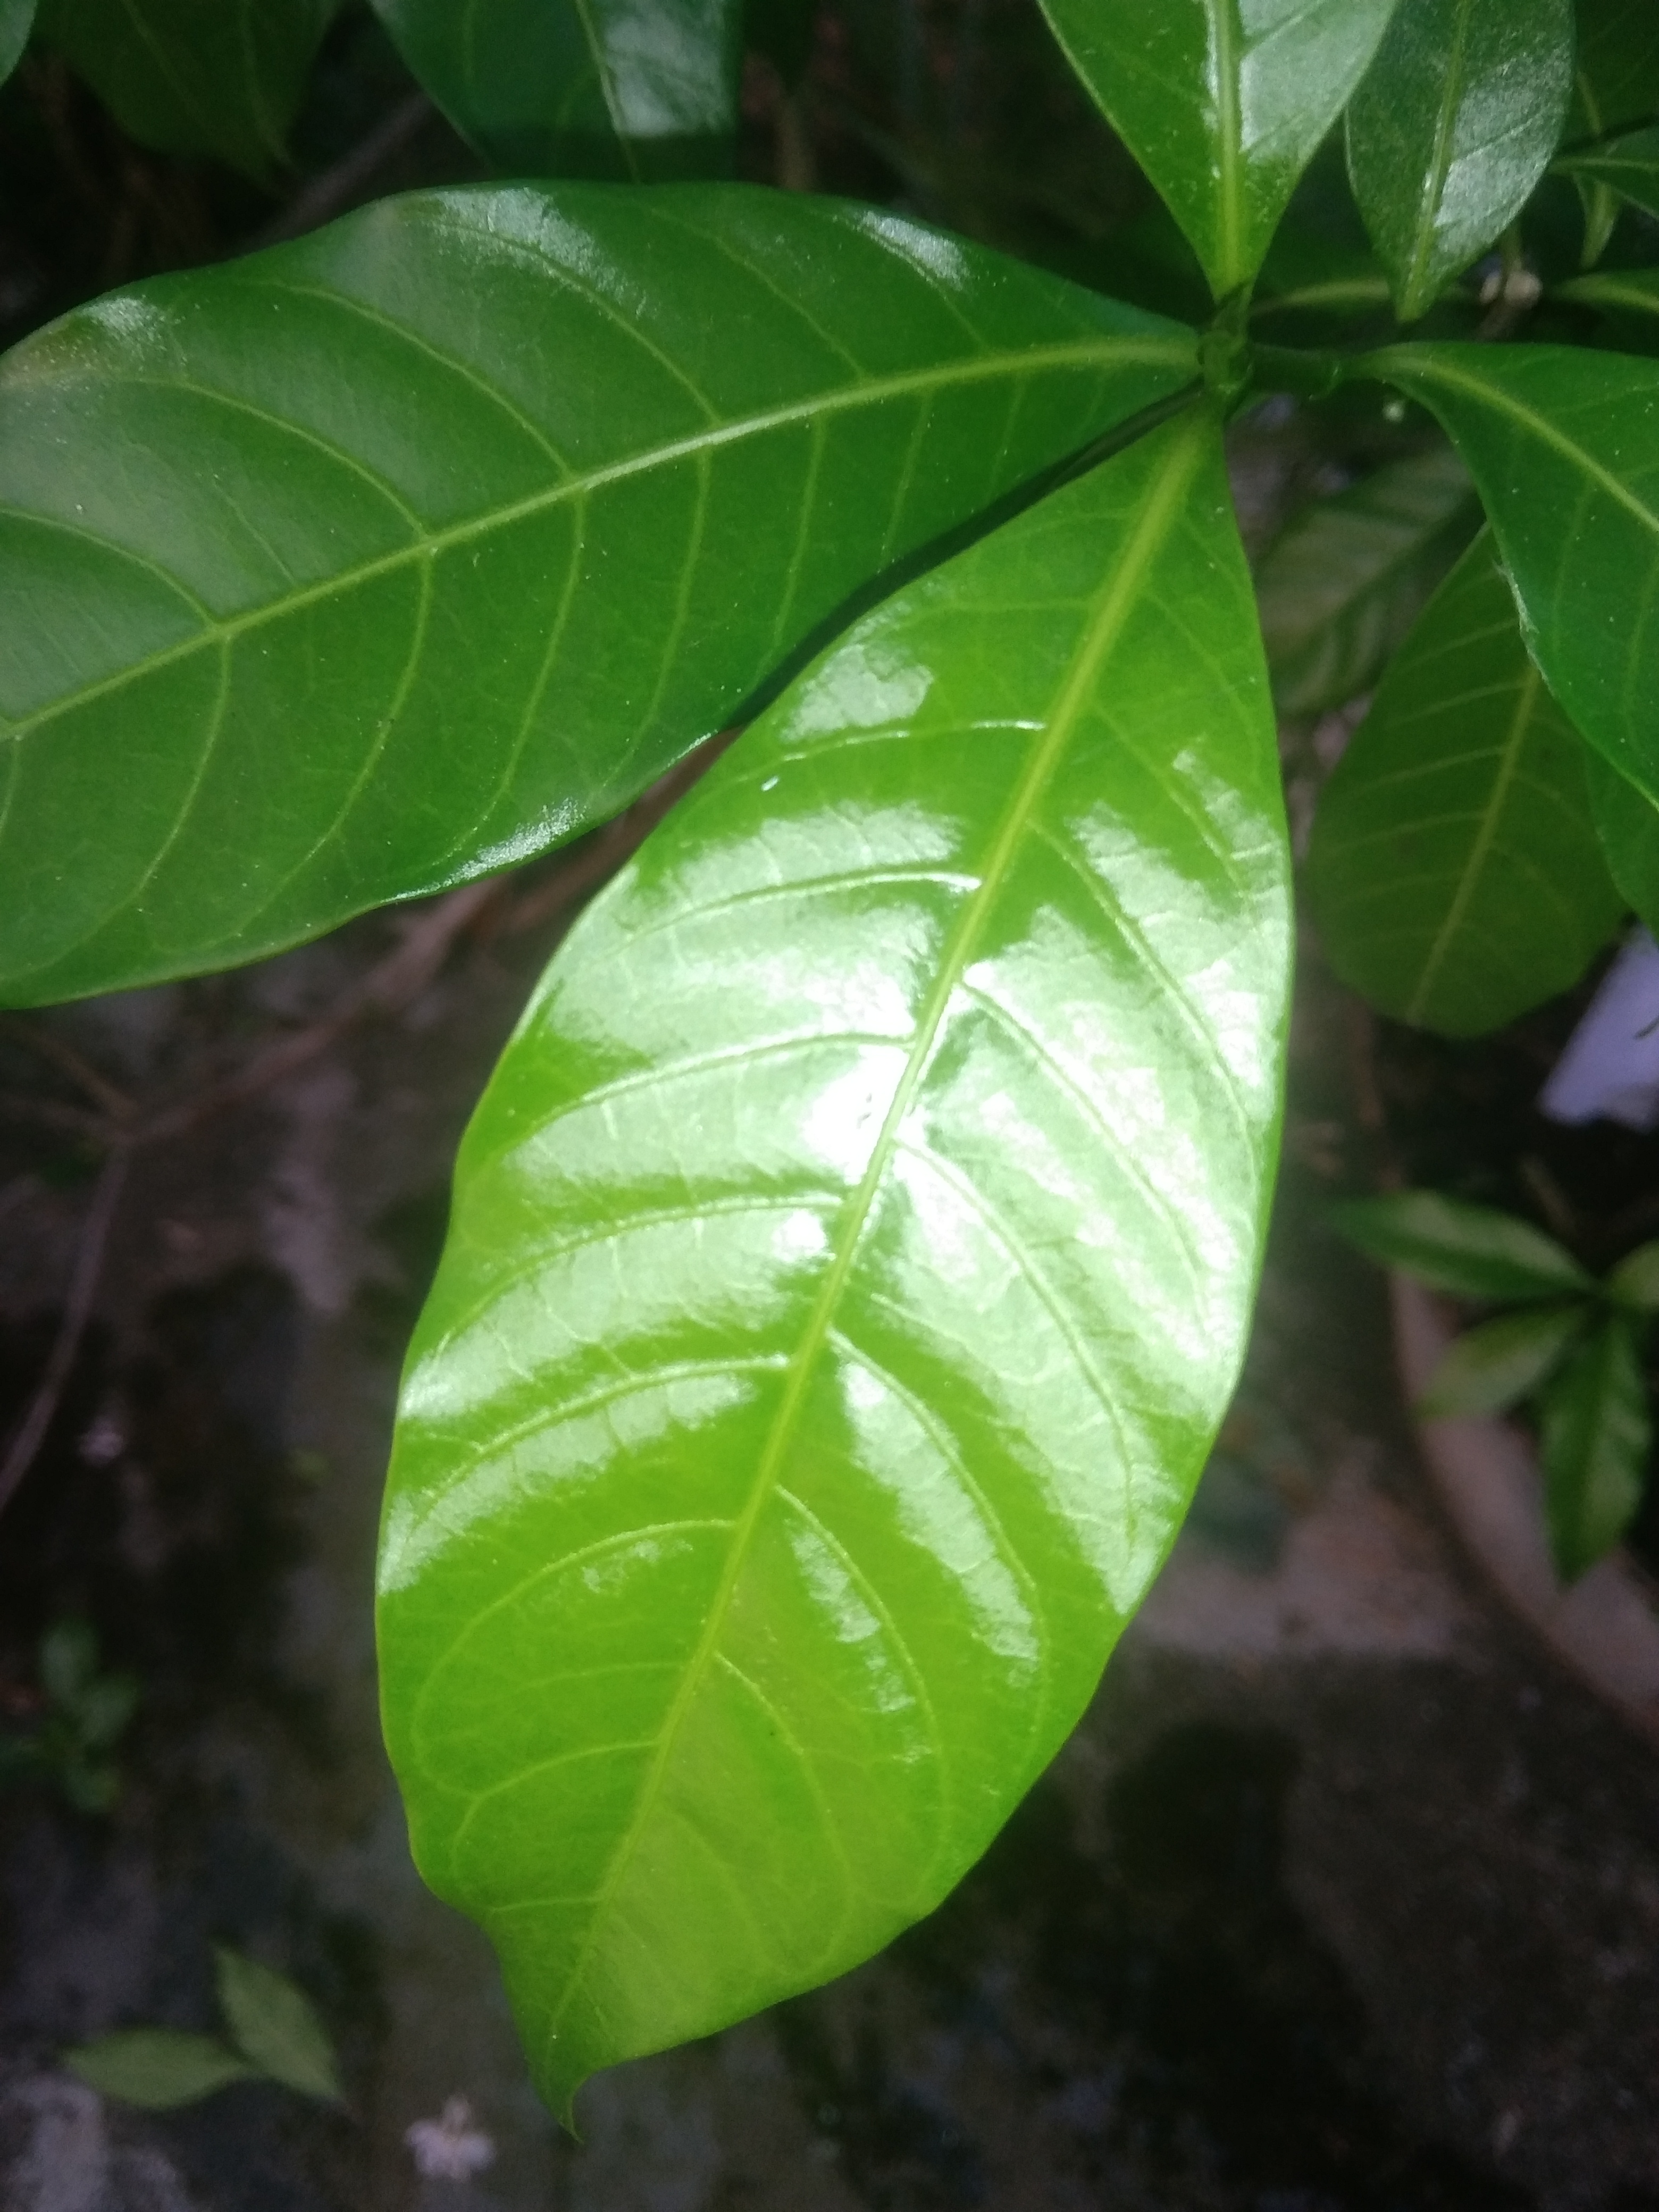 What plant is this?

togor
